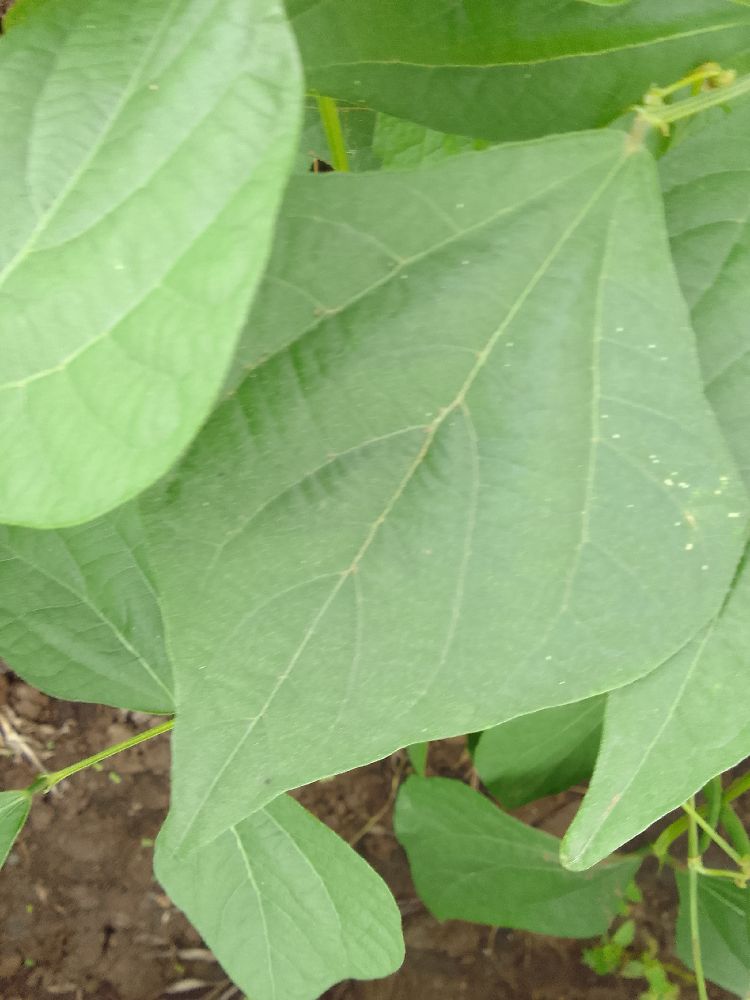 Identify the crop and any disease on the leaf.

common bean, healthy
